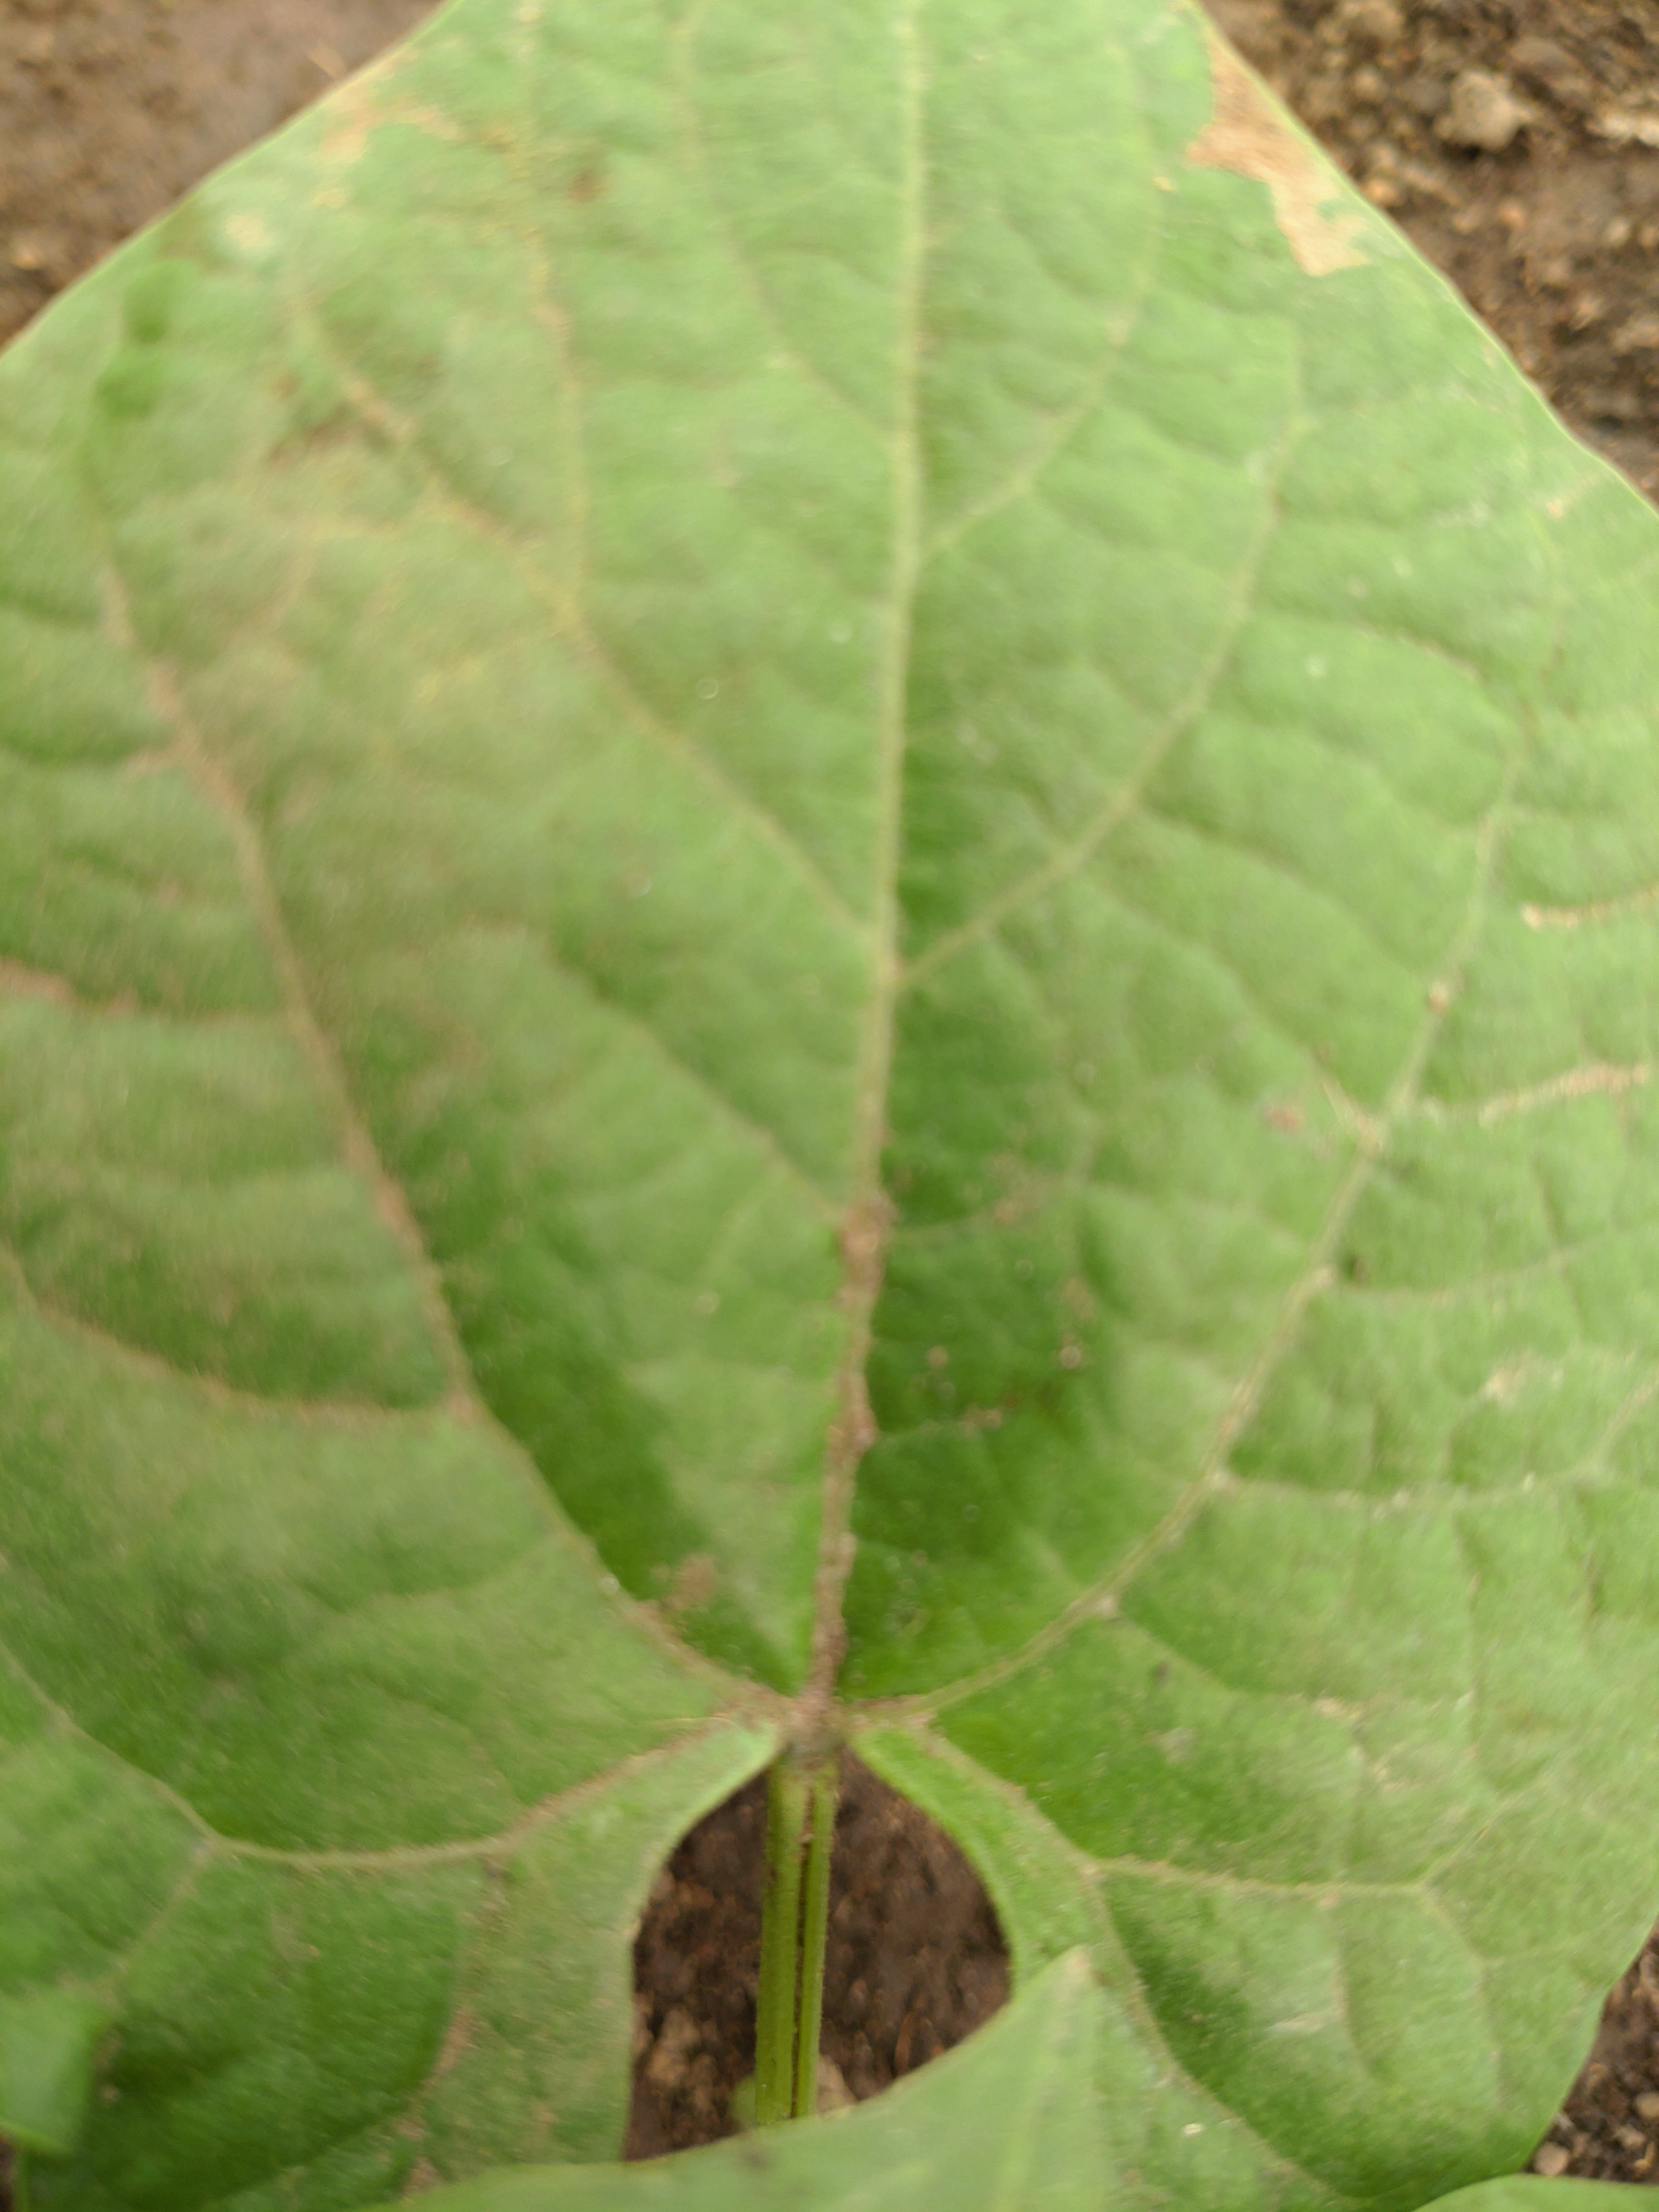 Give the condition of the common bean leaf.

healthy
